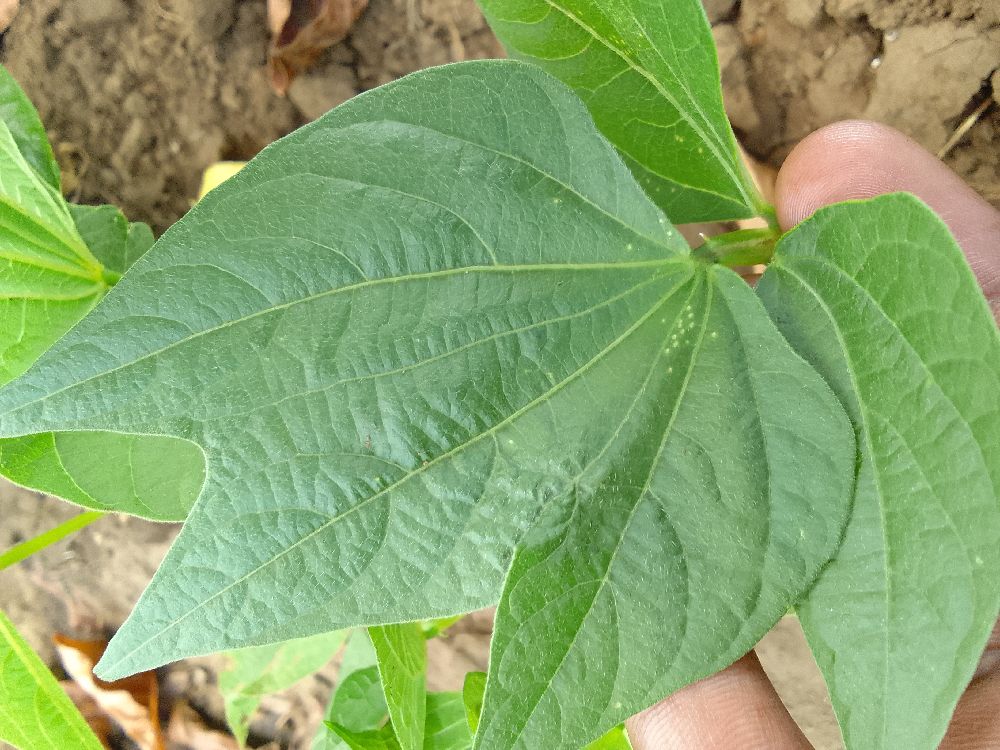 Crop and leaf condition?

common bean, healthy
